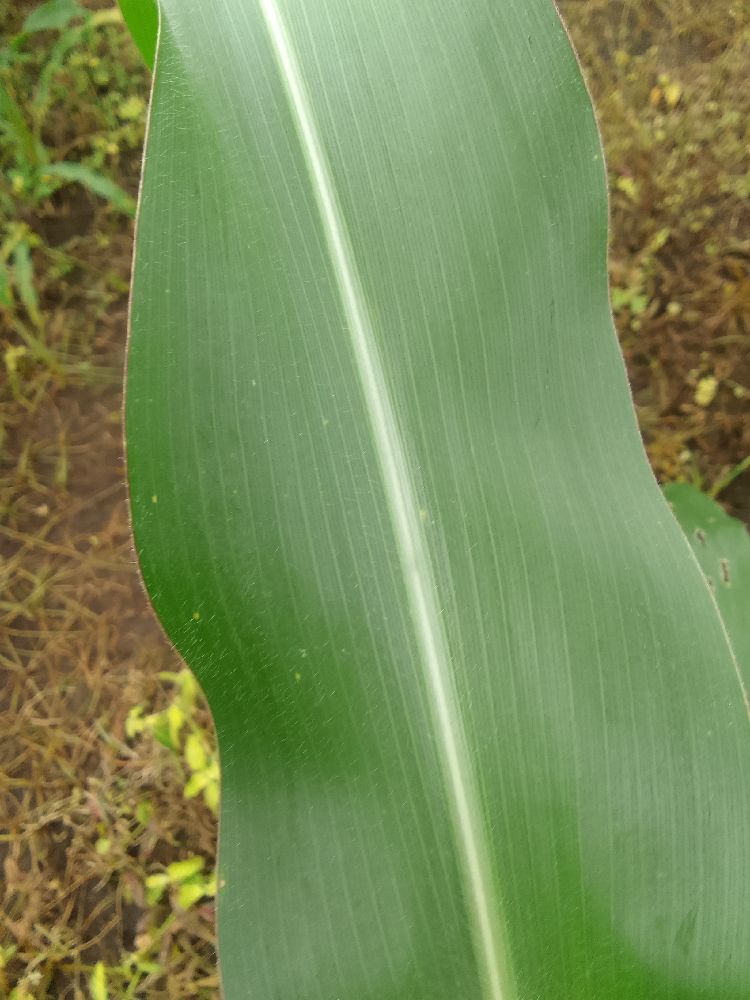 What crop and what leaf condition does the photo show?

maize, healthy
